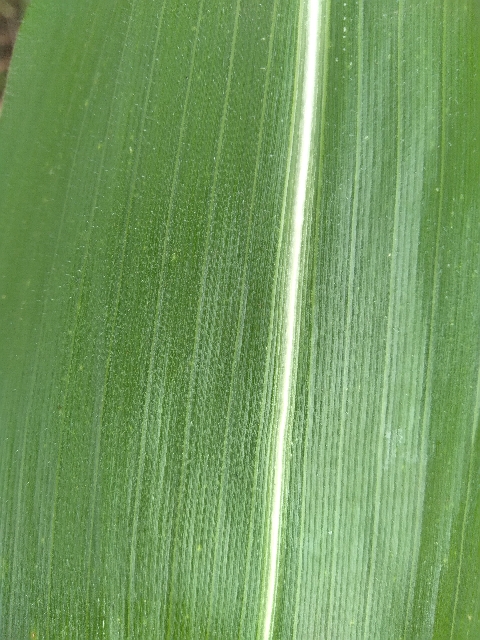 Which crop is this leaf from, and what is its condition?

maize, healthy
